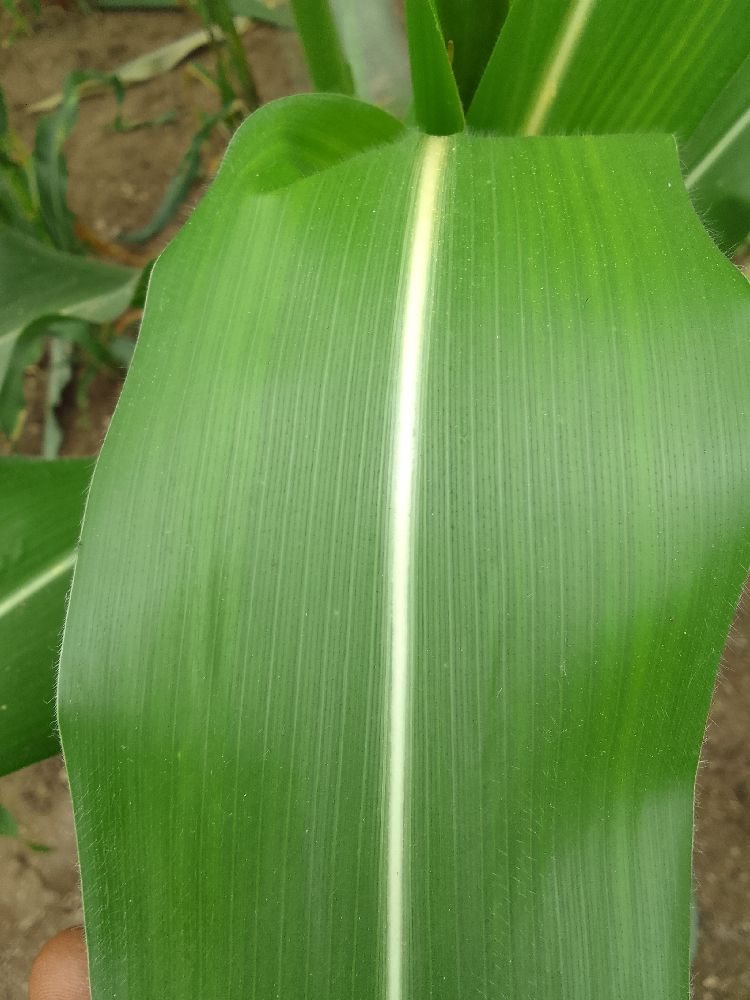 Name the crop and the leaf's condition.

maize, healthy
